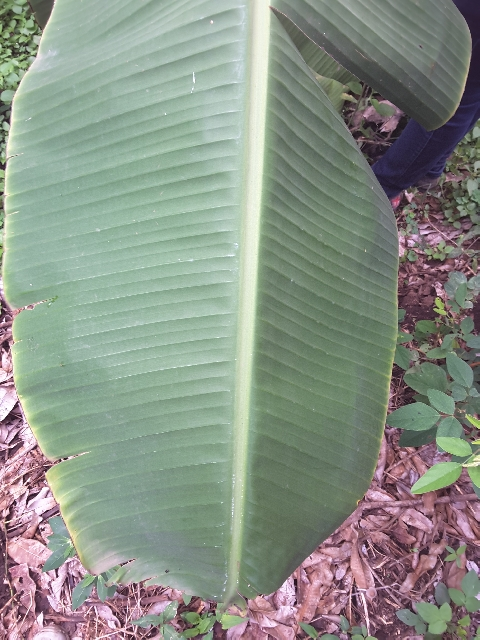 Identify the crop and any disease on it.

banana, healthy
